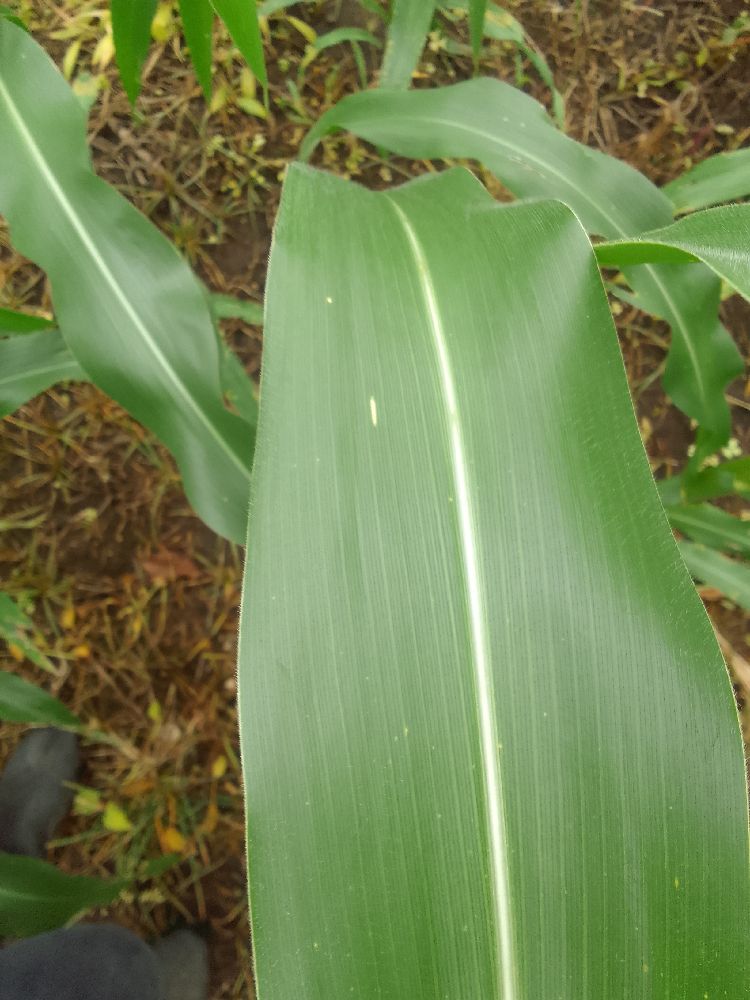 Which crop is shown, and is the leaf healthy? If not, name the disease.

maize, healthy
